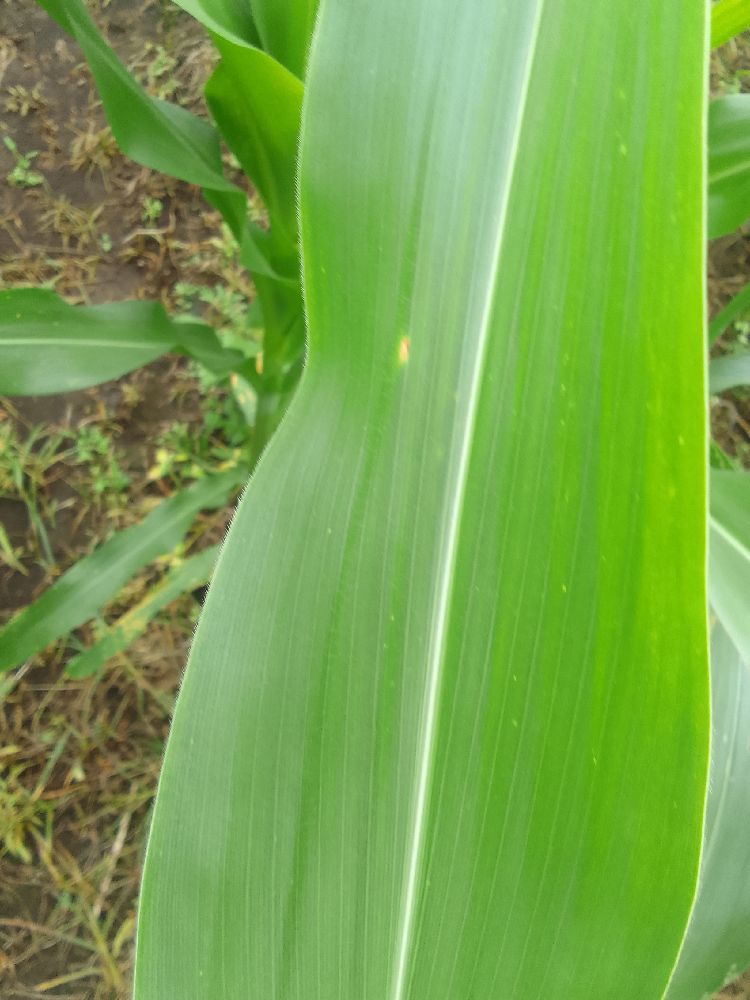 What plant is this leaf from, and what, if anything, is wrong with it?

maize, healthy
